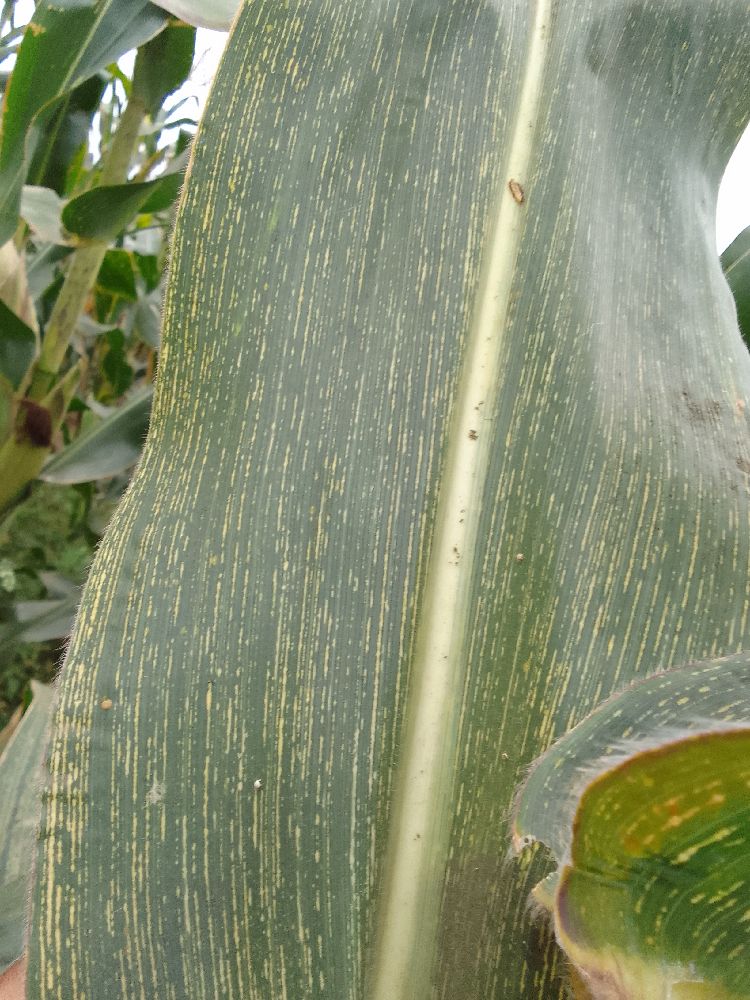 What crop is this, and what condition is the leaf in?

maize, maize streak virus
